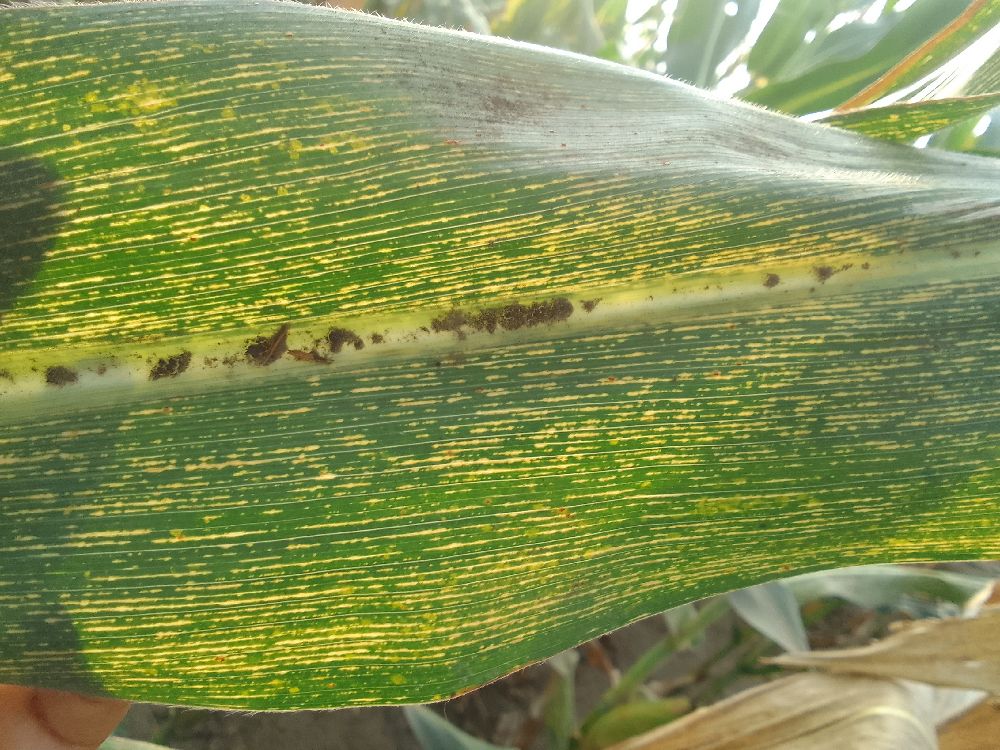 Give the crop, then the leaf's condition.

maize, maize streak virus
